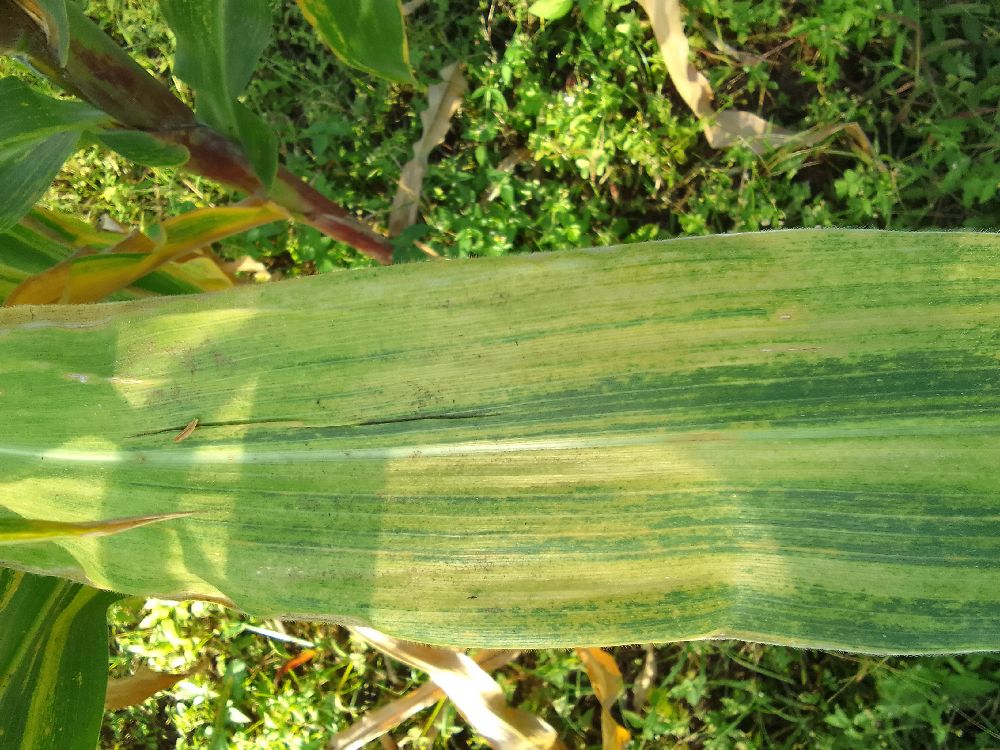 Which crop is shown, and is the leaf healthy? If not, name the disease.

maize, maize lethal necrosis
